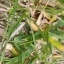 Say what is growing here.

grass
